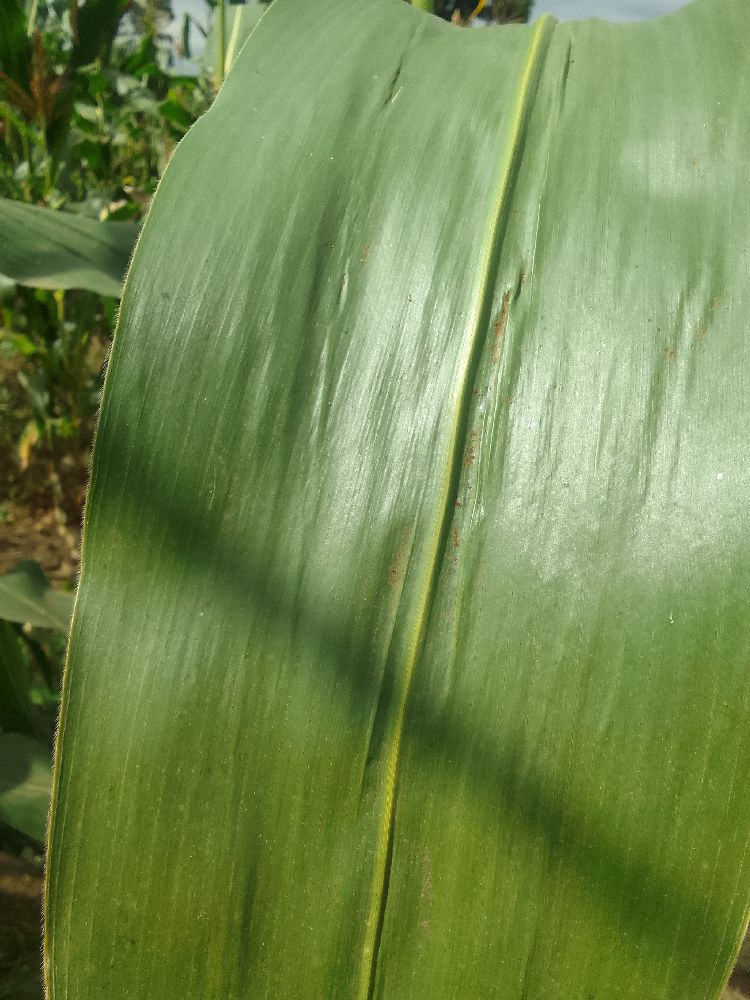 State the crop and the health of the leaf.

maize, healthy
